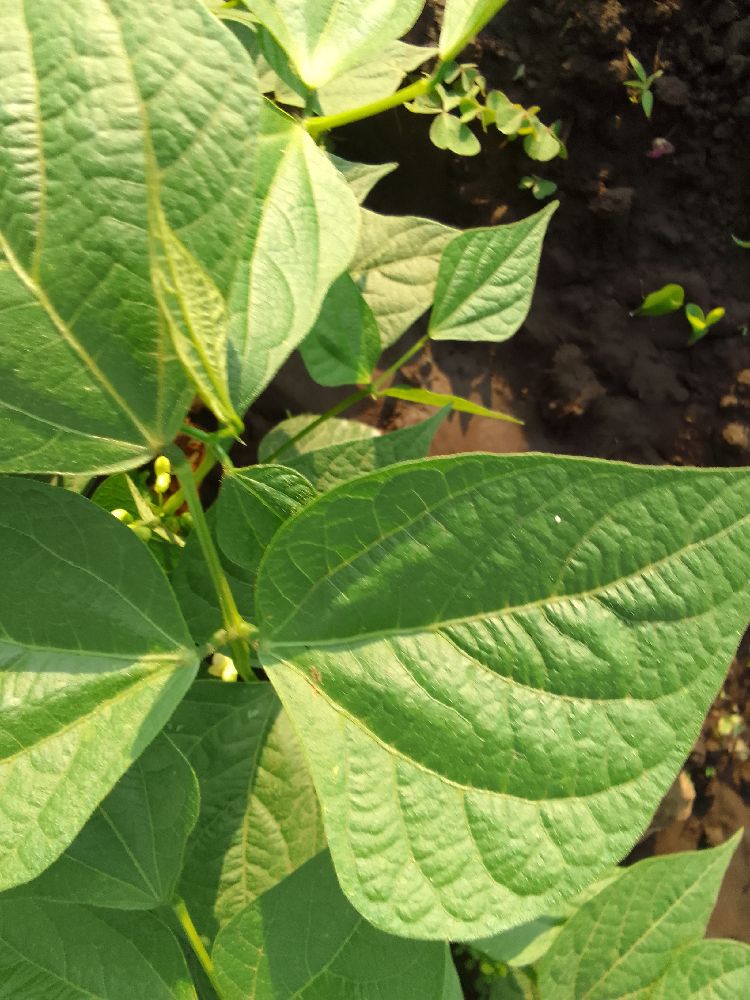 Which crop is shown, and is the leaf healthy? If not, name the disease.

common bean, healthy
